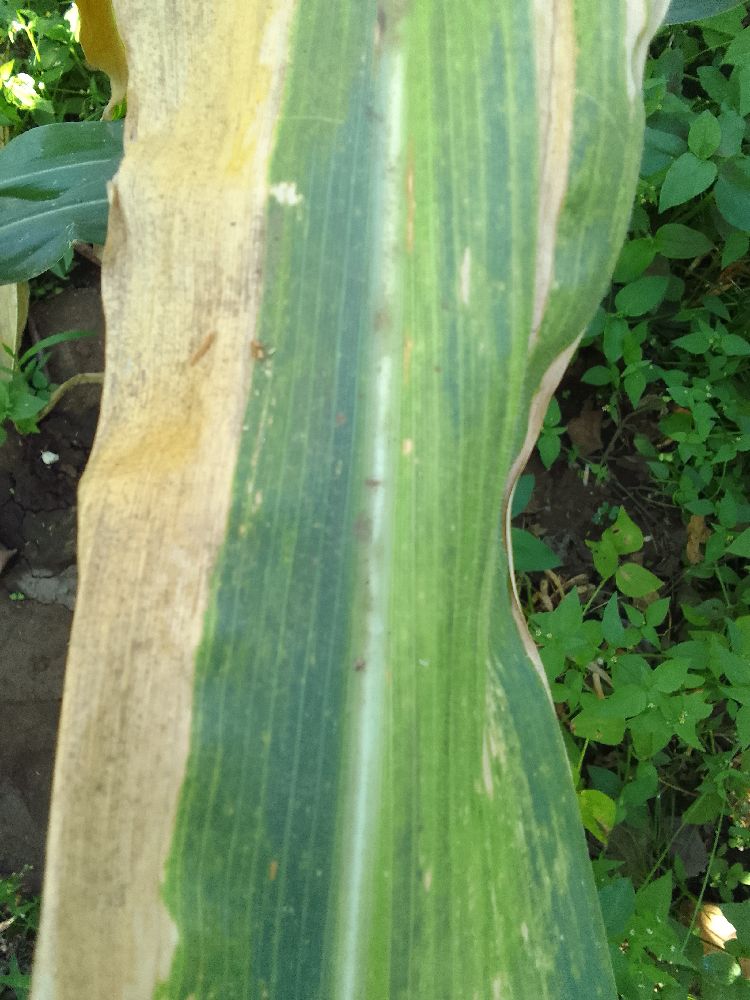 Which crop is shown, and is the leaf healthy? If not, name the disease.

maize, maize lethal necrosis
